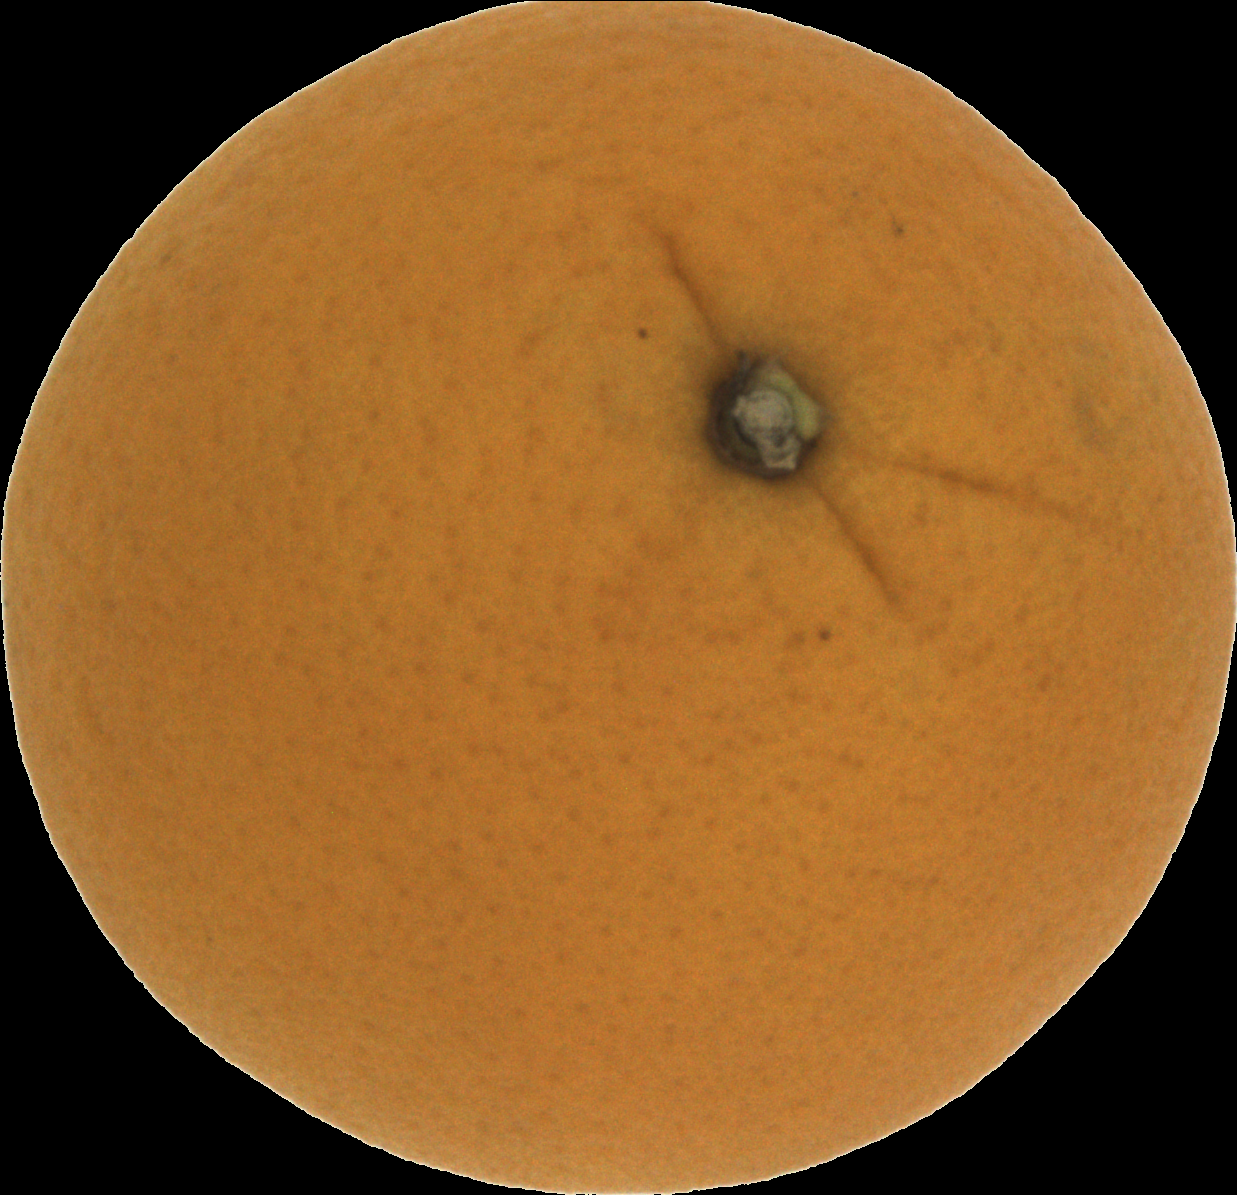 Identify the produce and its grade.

orange, good
